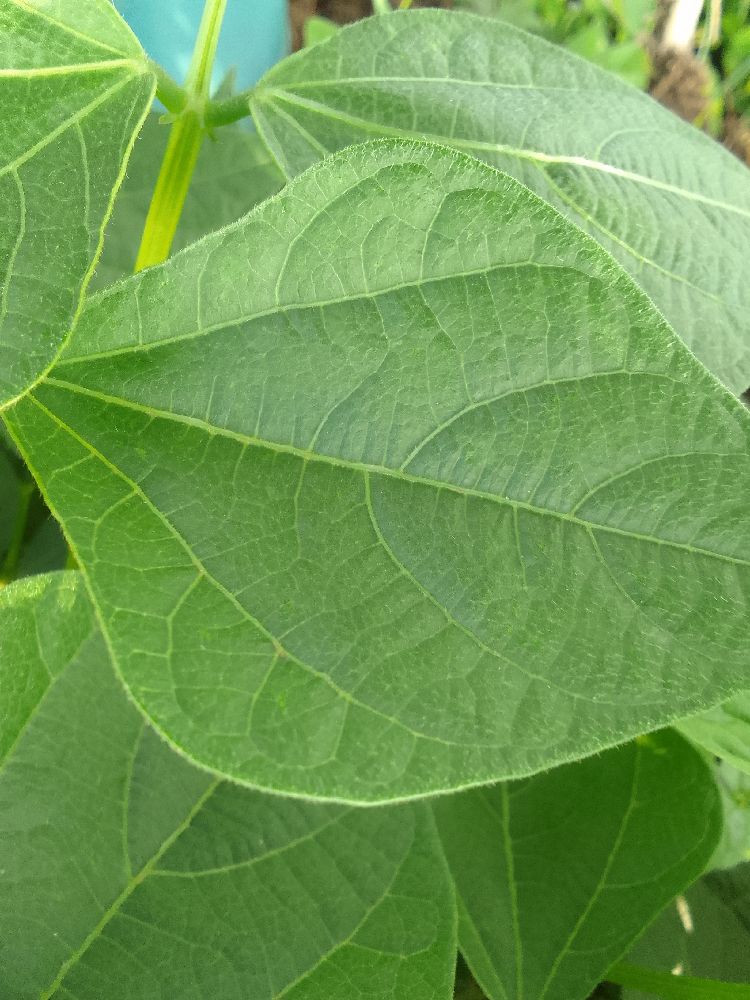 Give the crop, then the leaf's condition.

common bean, healthy
